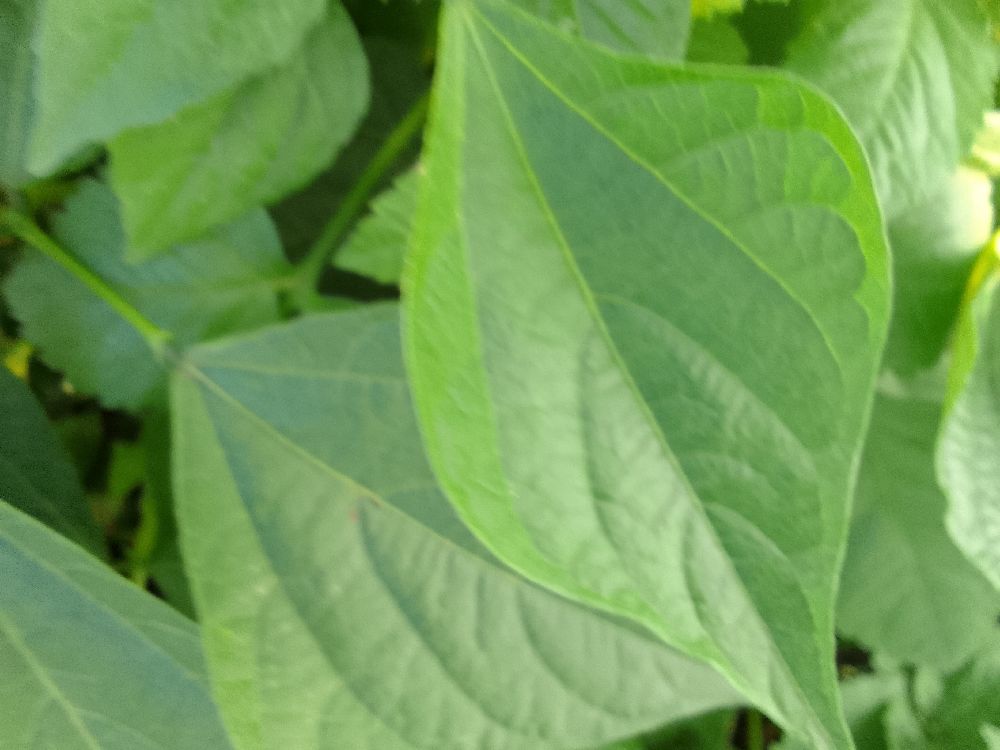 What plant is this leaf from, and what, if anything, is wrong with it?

common bean, healthy
